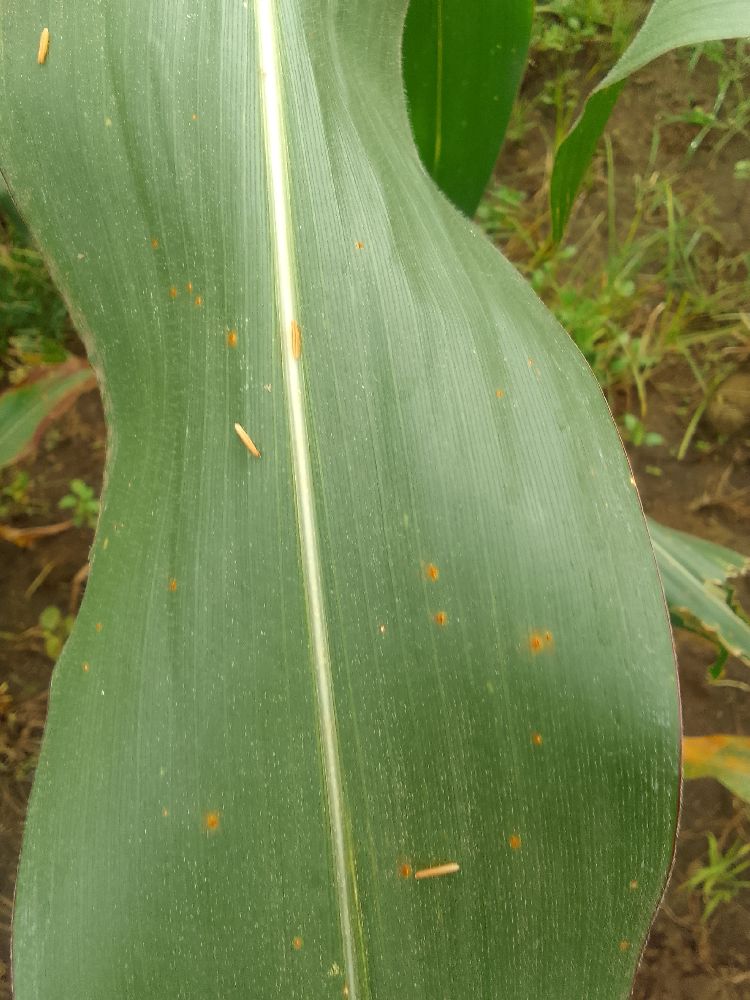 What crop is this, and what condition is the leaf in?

maize, healthy
